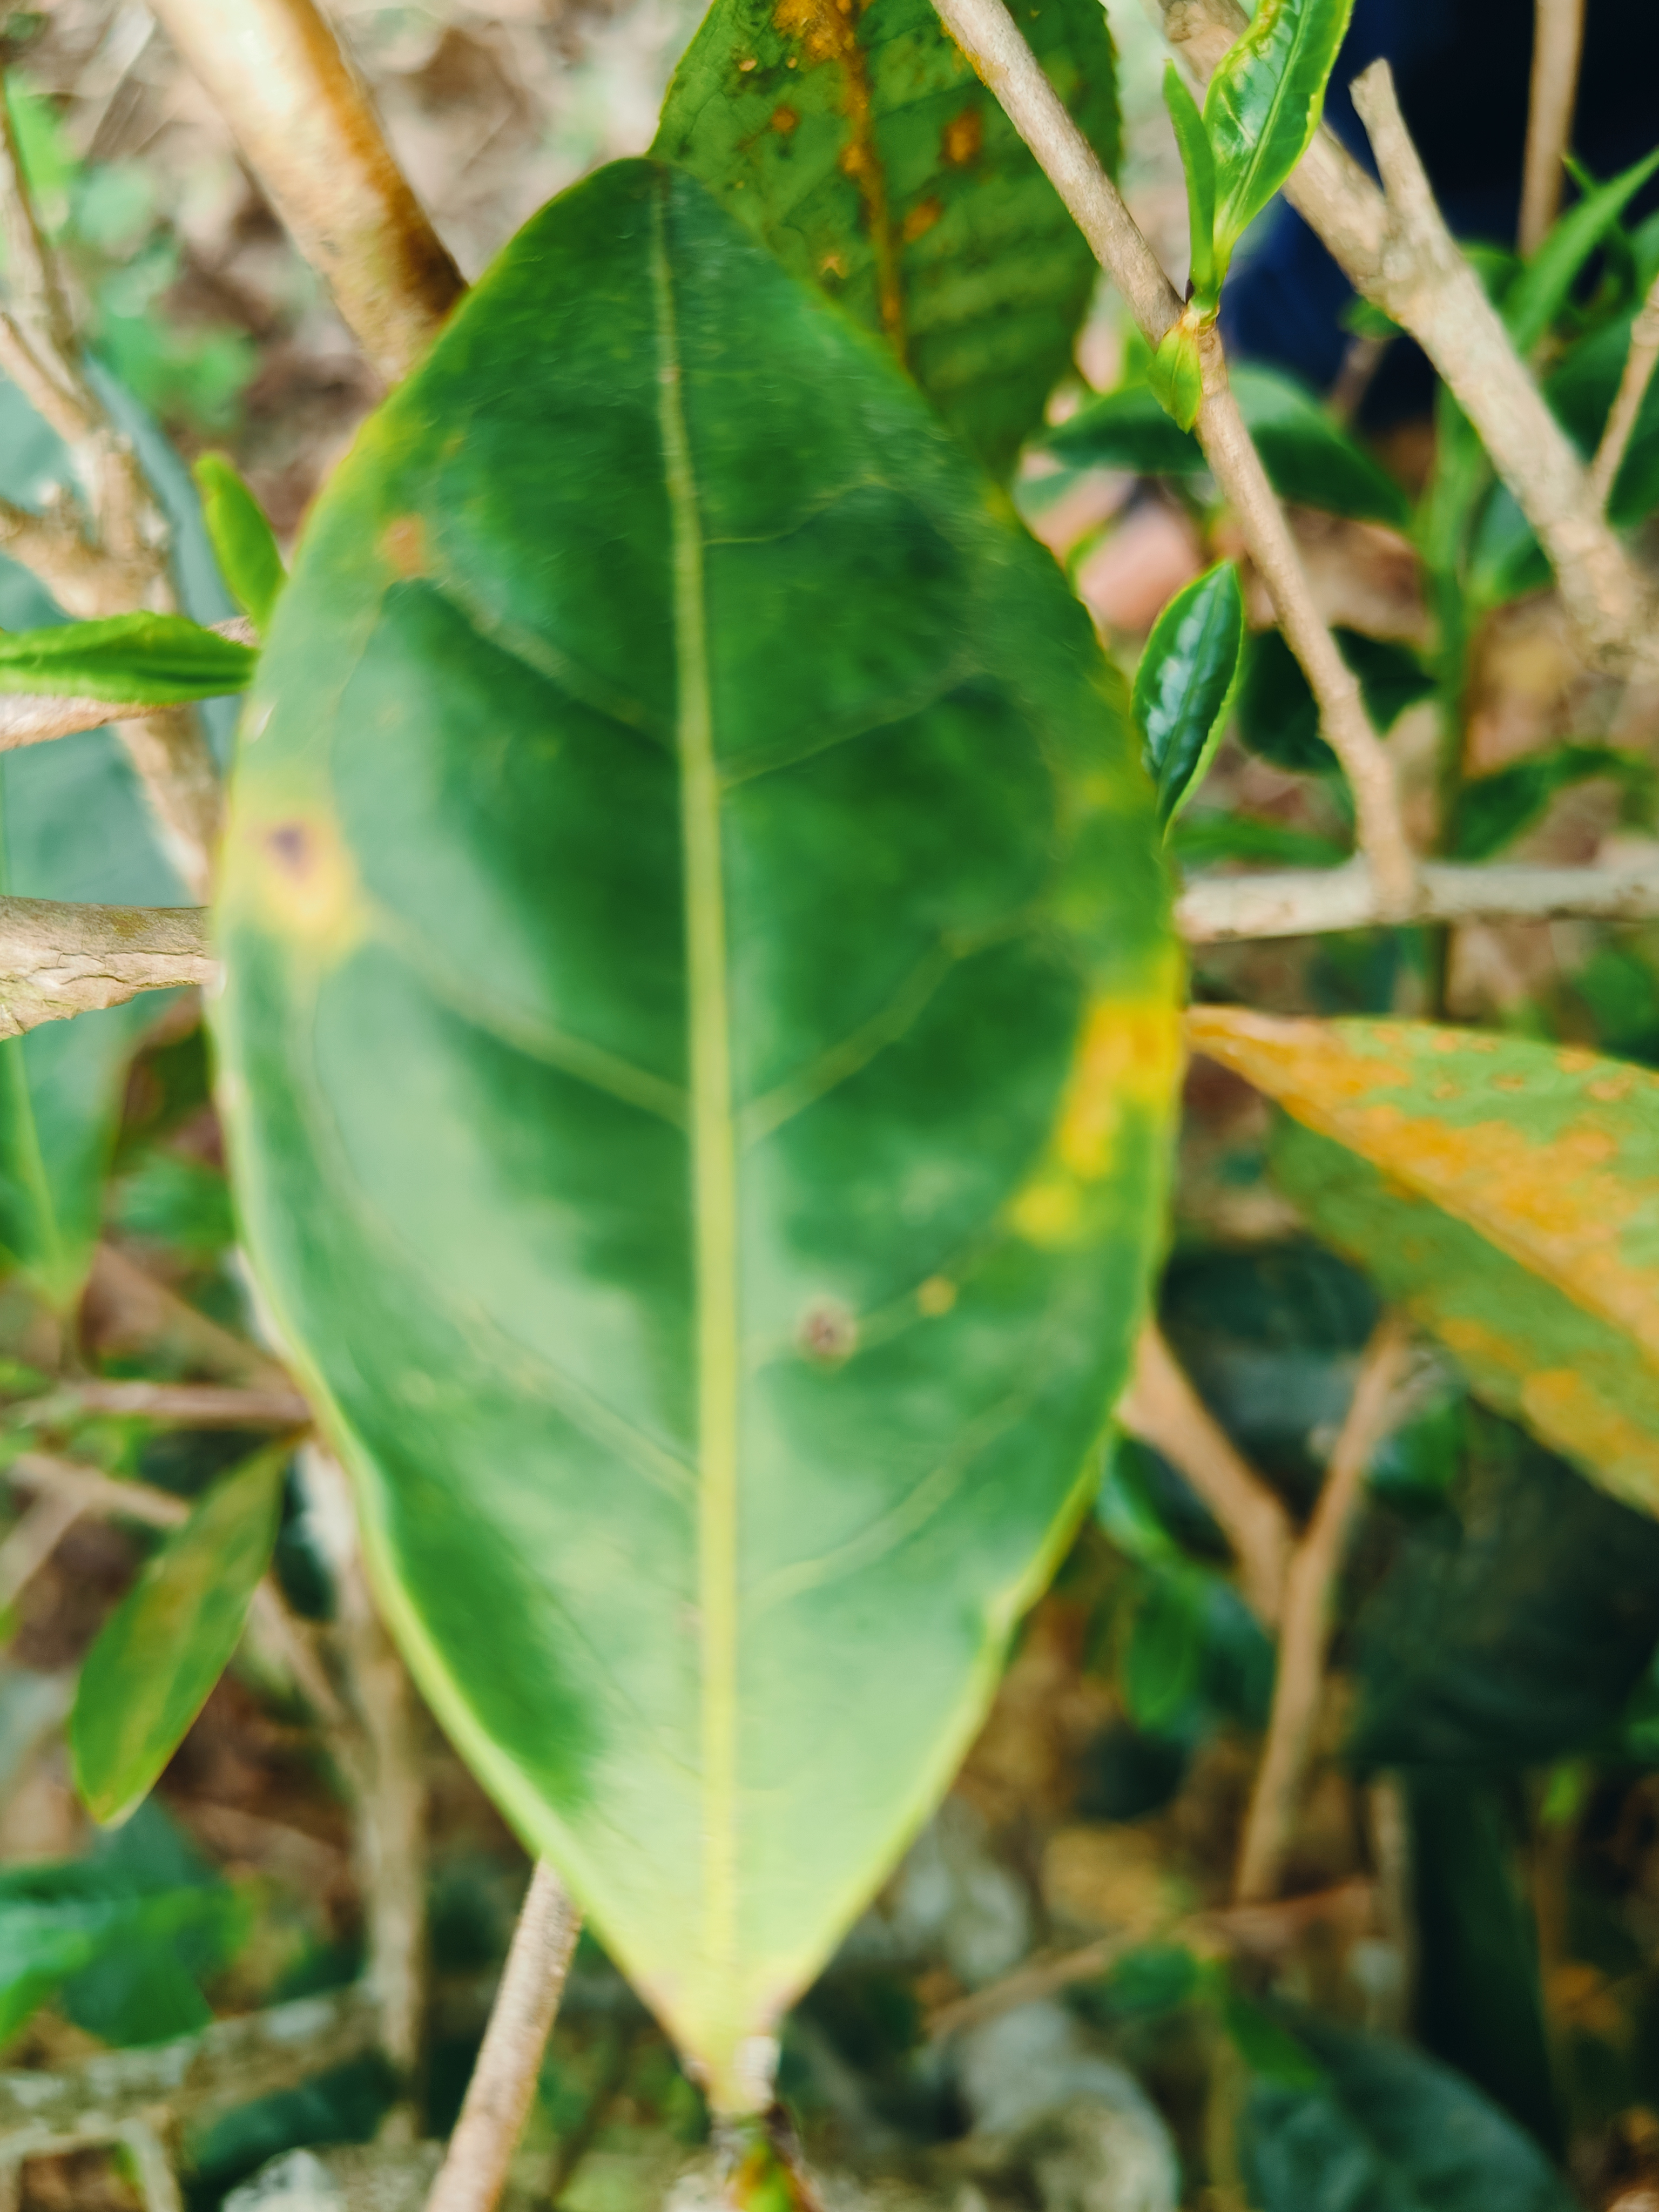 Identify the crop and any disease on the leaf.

tea, red rust
